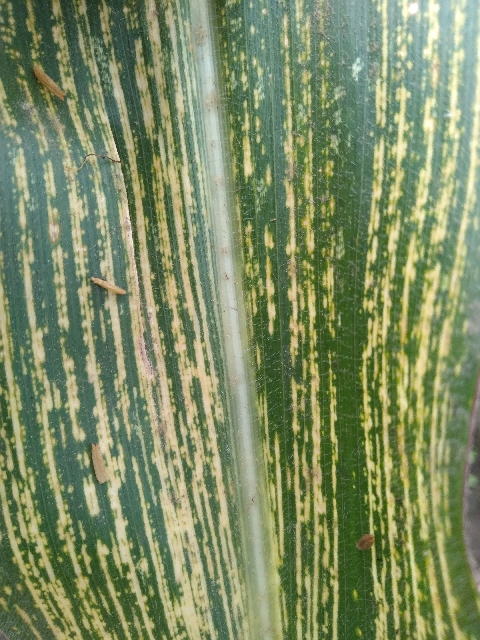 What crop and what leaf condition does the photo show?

maize, maize streak virus
